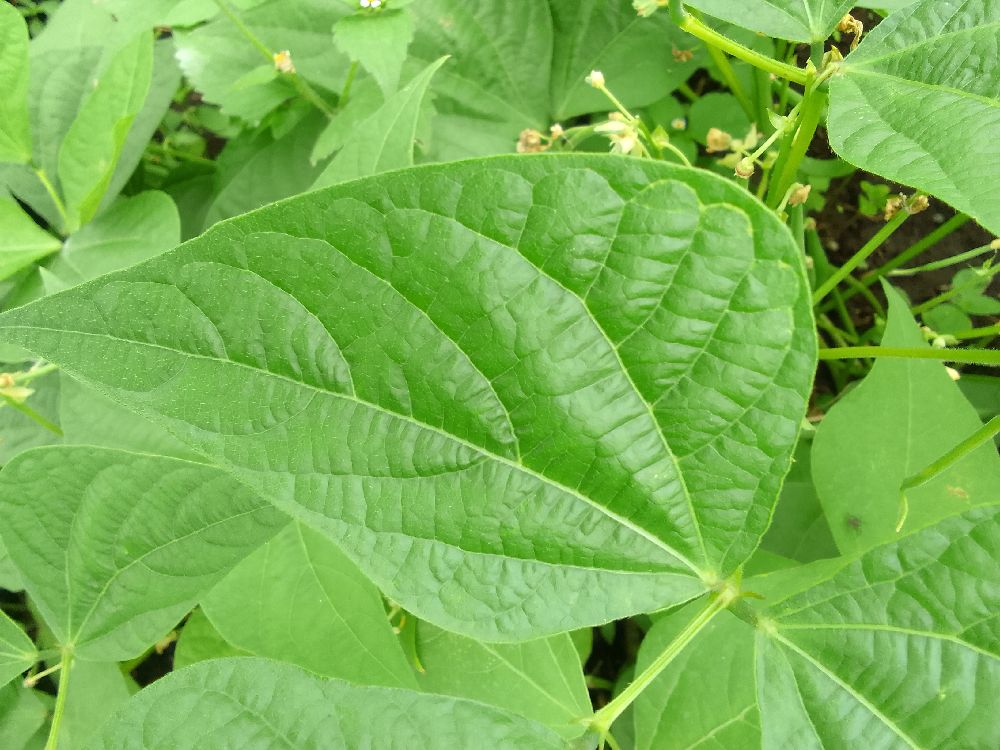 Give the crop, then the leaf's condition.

common bean, healthy
